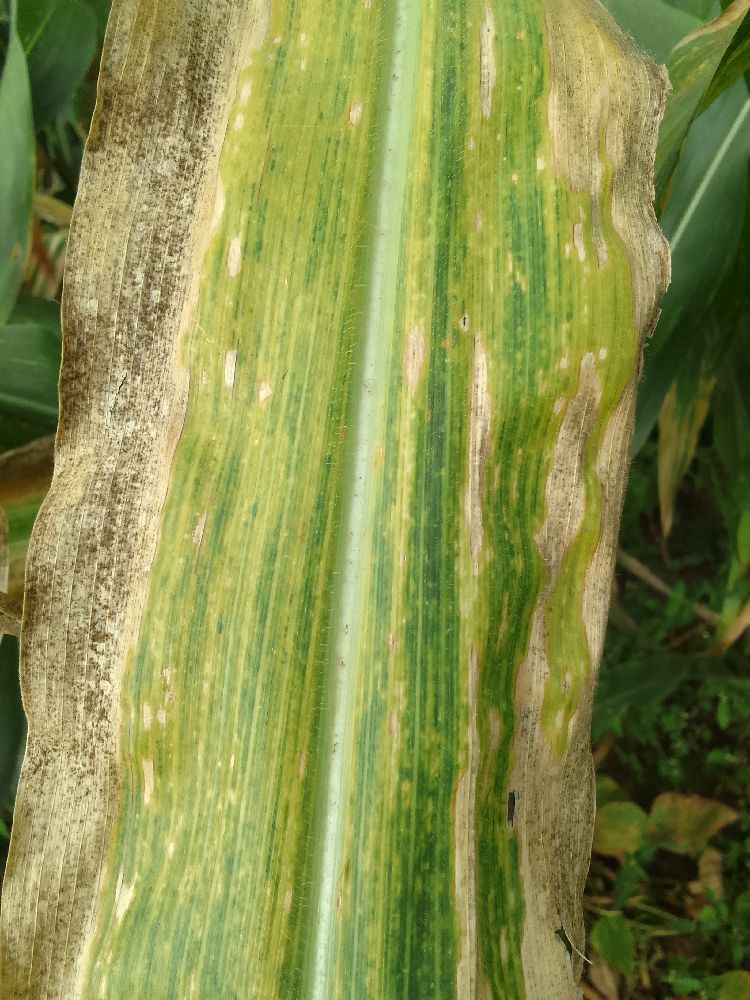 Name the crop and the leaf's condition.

maize, maize lethal necrosis
